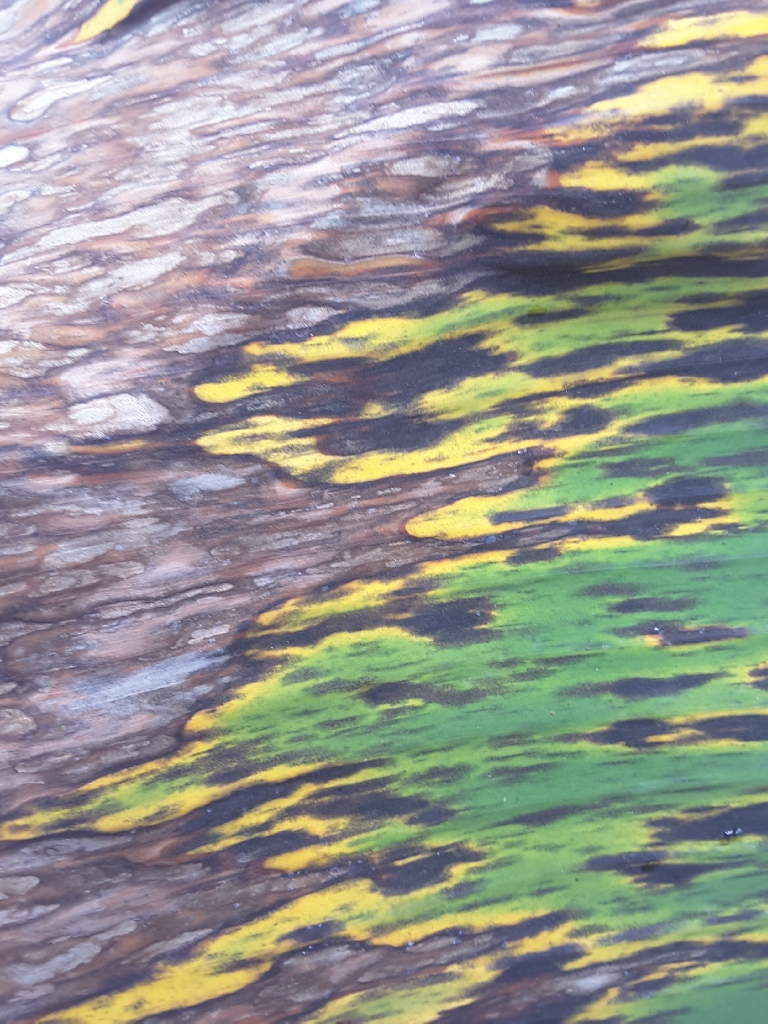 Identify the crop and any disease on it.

banana, black sigatoka
